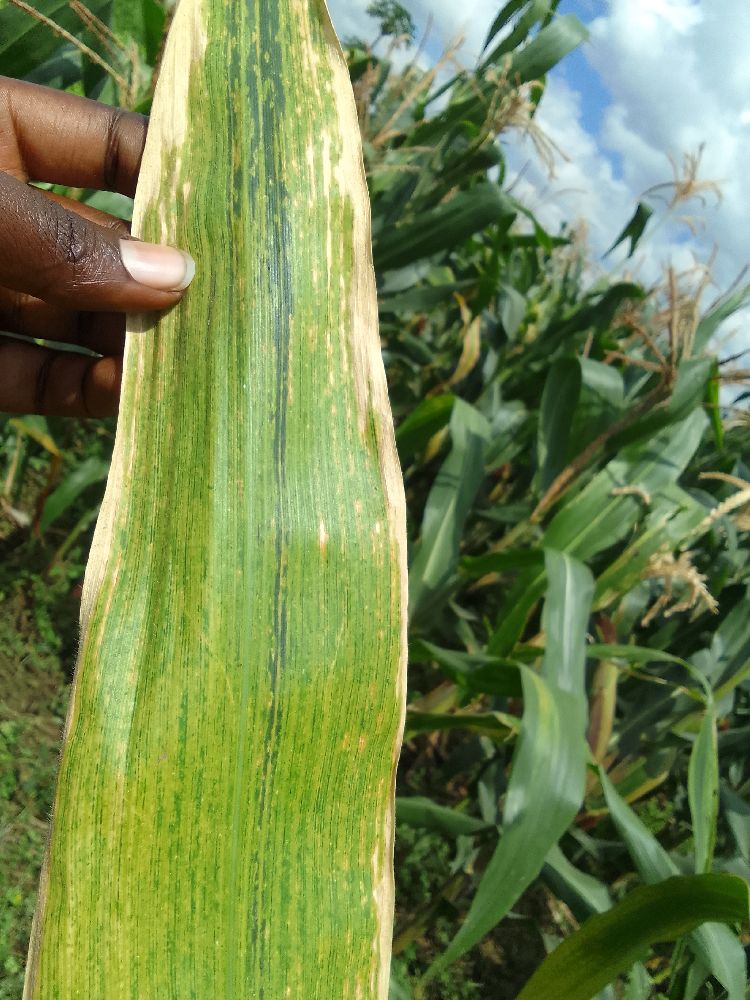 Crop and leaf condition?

maize, maize lethal necrosis
